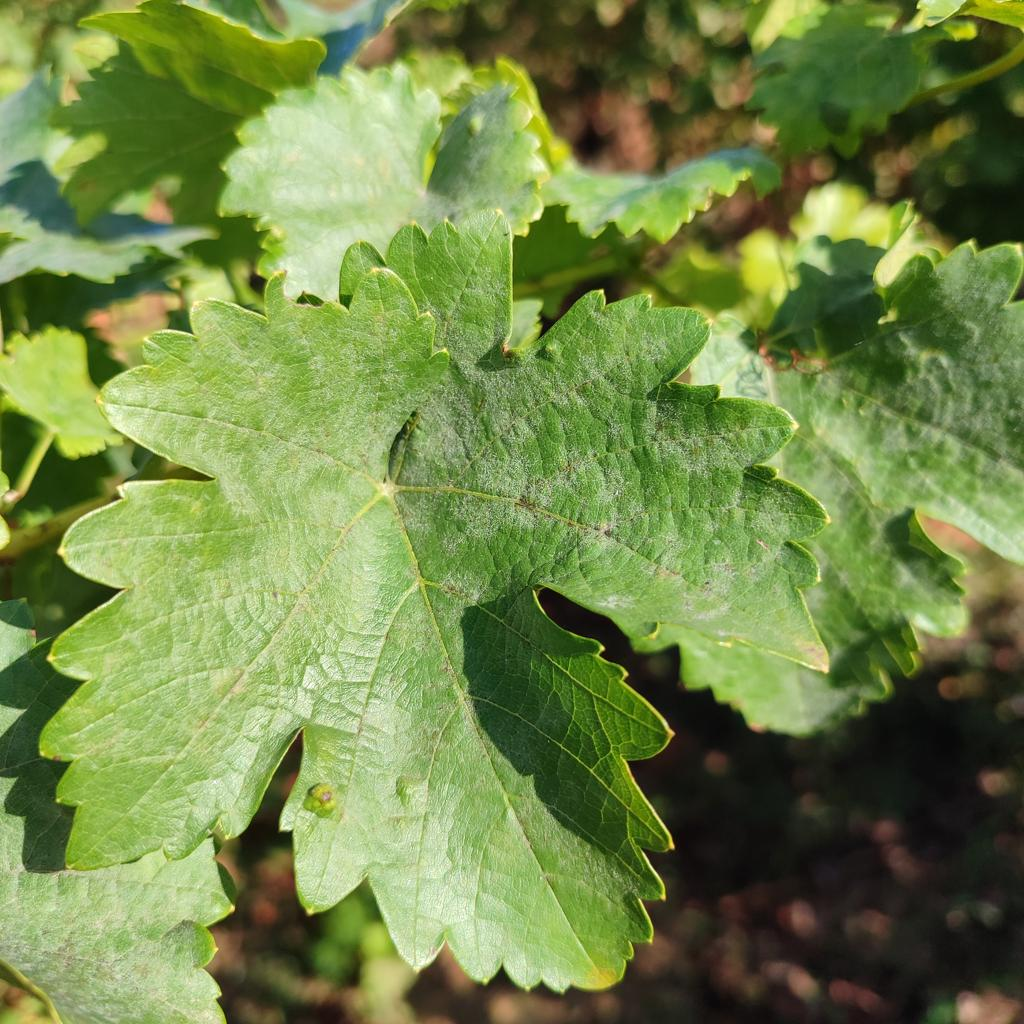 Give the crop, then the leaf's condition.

grapevine, powdery mildew
